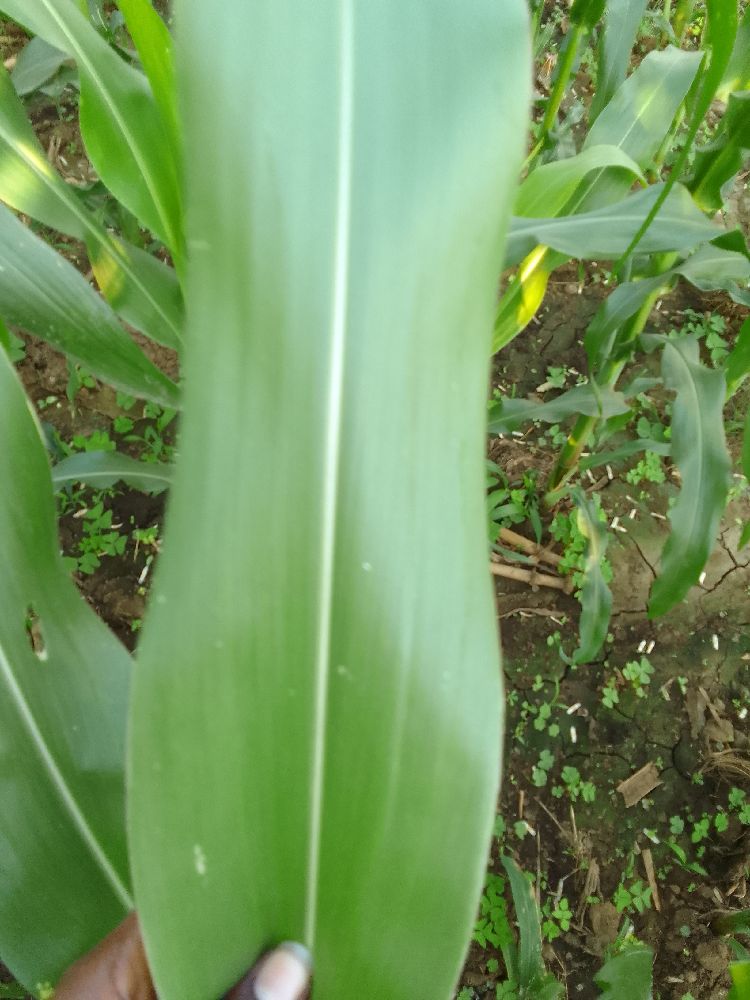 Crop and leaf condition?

maize, healthy
